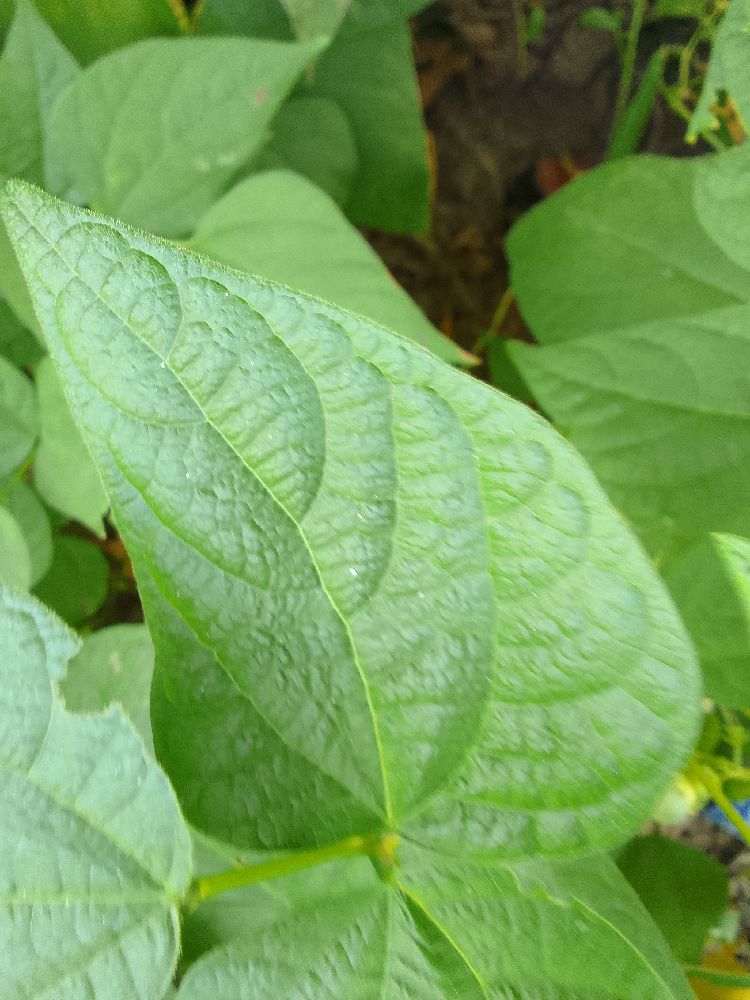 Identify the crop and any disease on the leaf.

common bean, healthy
